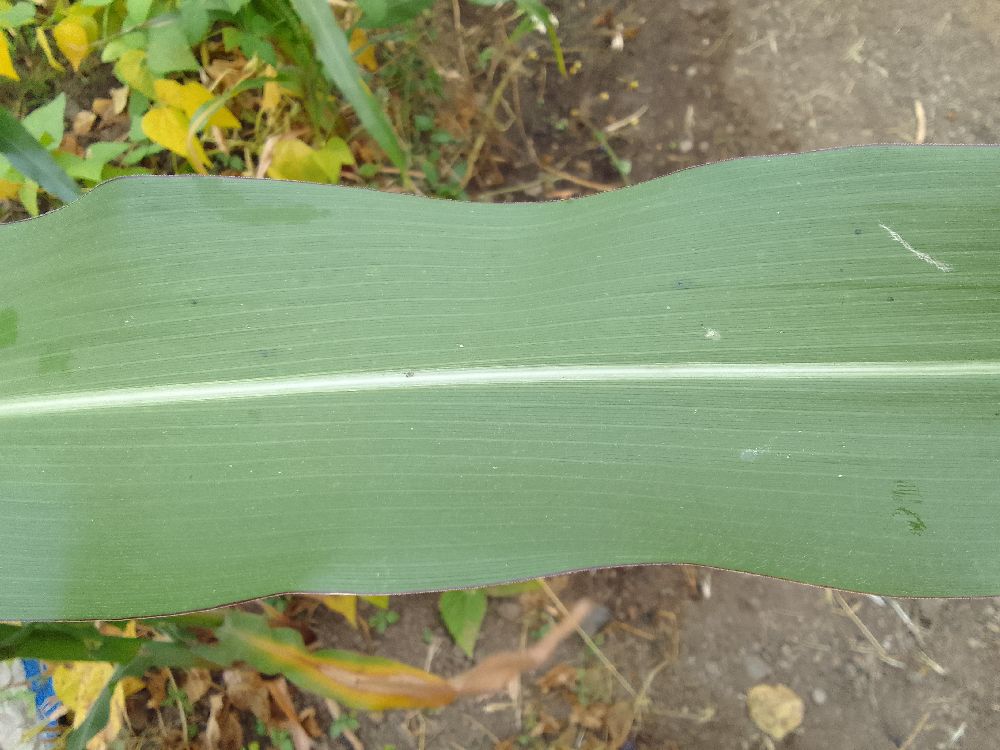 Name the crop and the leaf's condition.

maize, healthy
